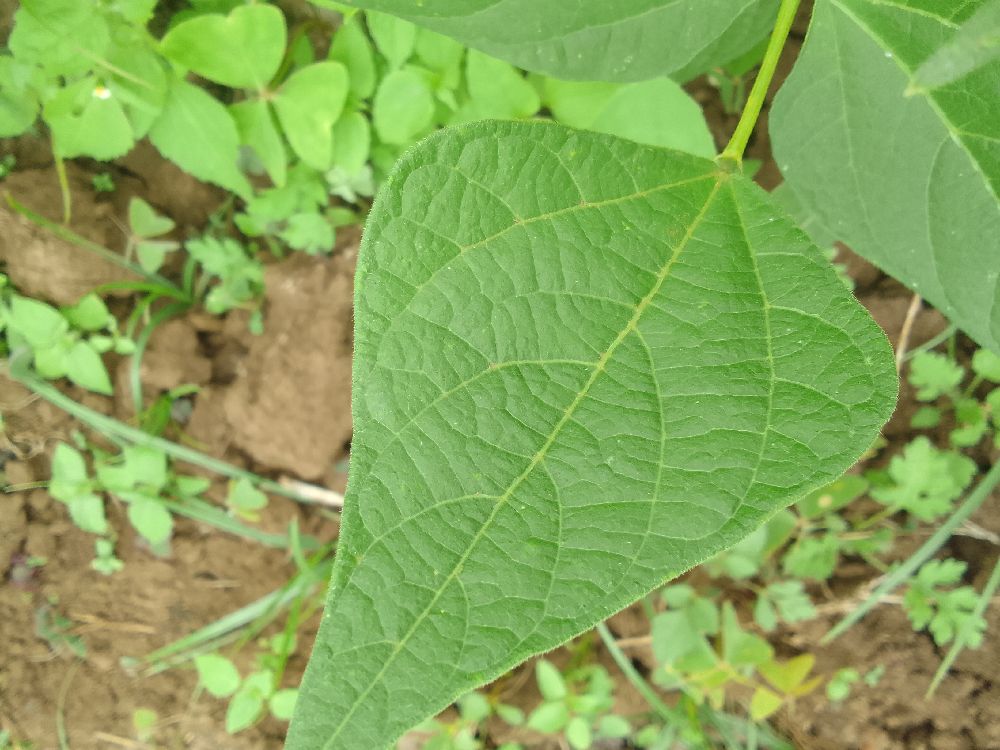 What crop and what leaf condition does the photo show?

common bean, healthy
